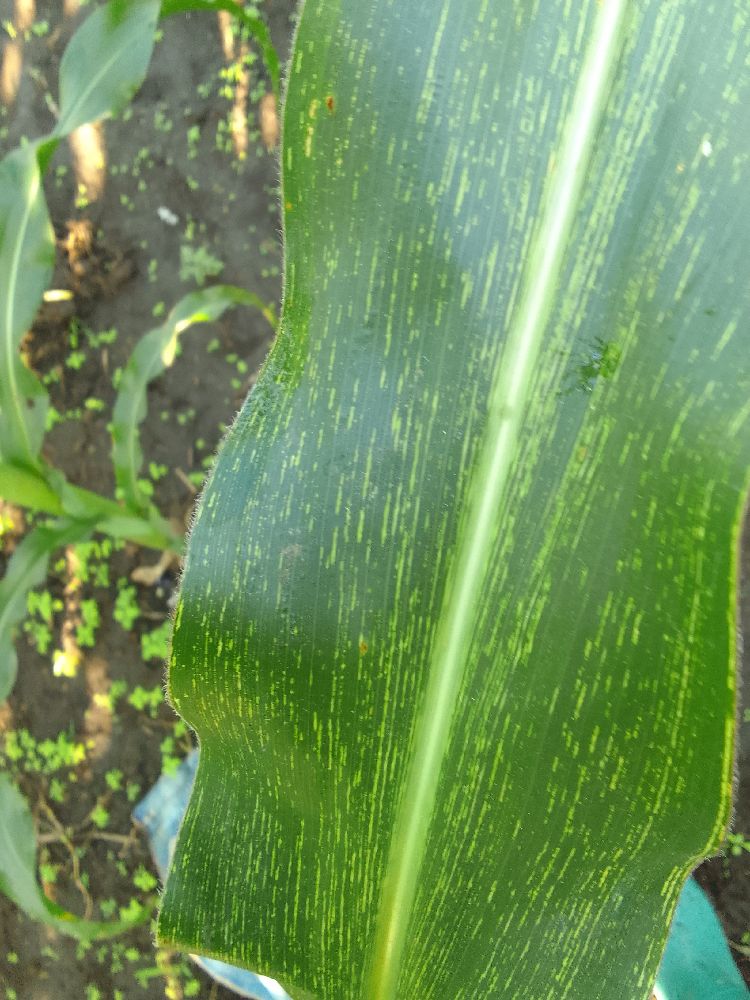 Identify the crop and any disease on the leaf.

maize, maize streak virus
